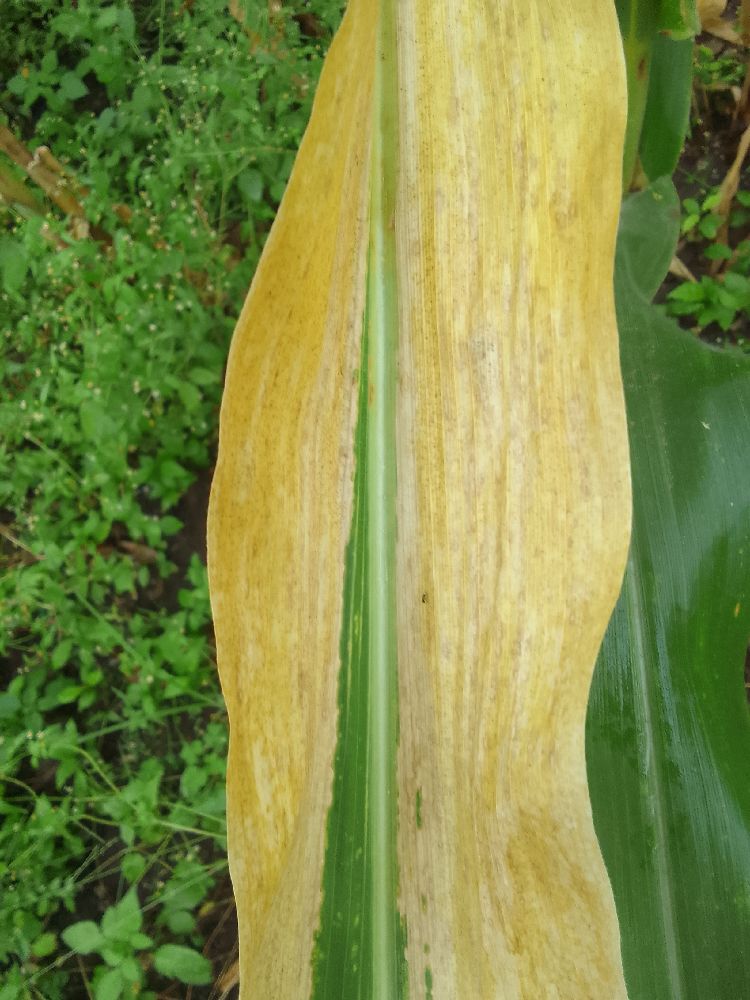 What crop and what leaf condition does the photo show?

maize, maize lethal necrosis
